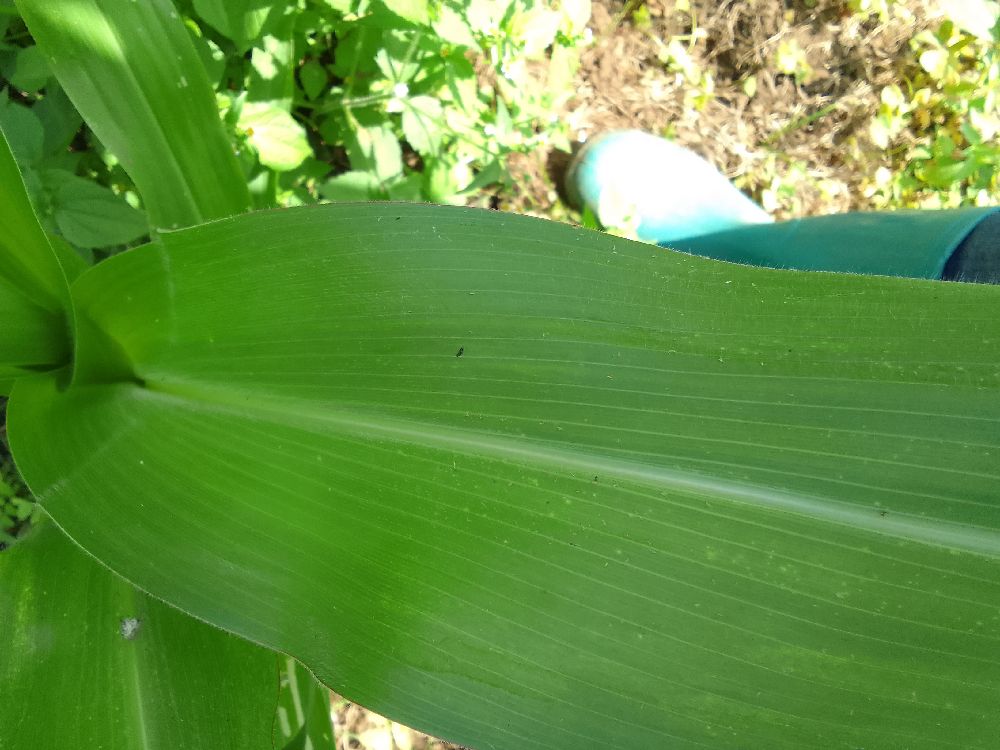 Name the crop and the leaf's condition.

maize, healthy
